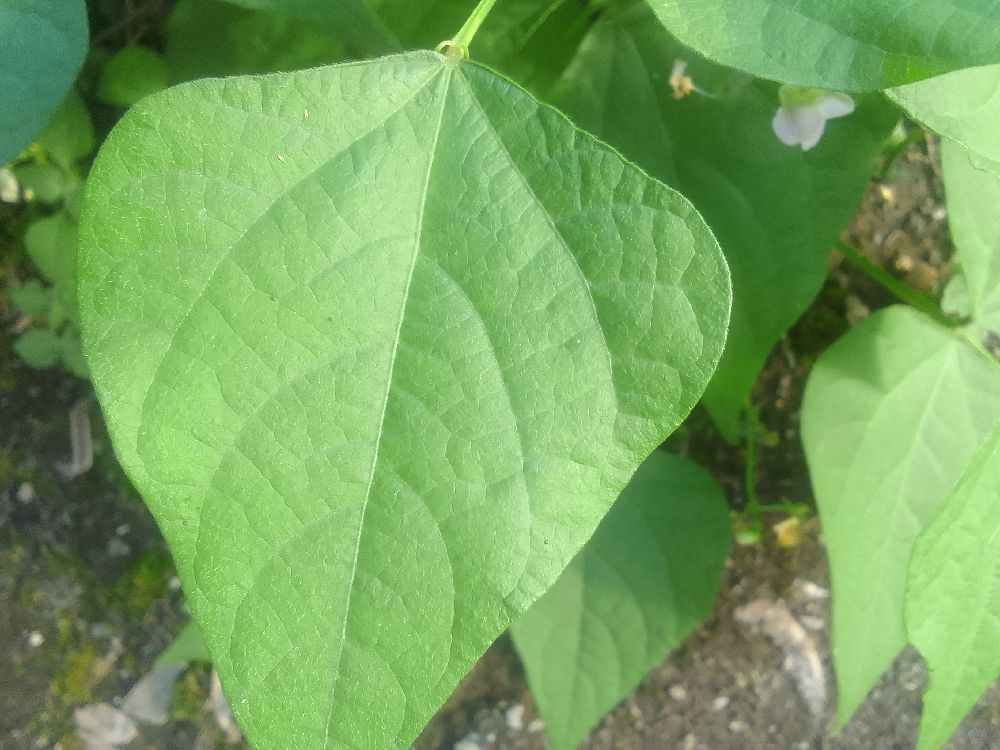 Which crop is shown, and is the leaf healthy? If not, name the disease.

common bean, healthy
